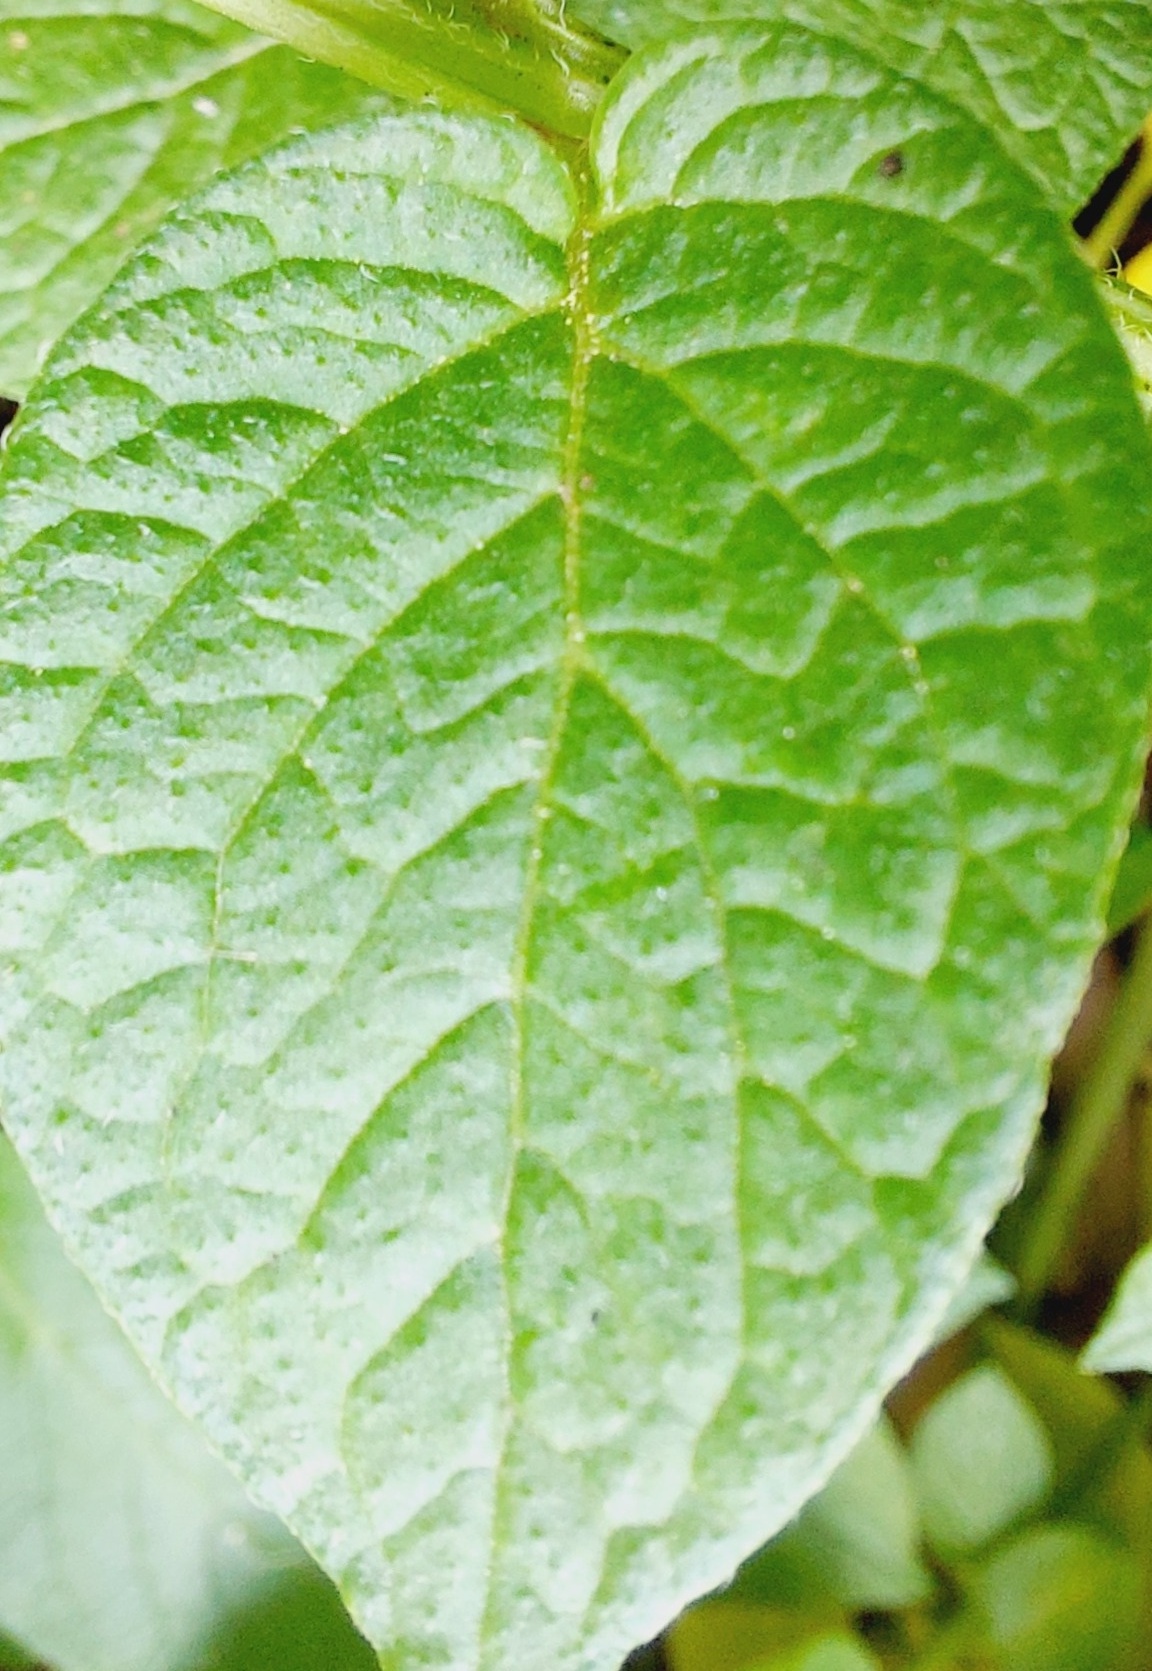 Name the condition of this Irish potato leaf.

healthy
